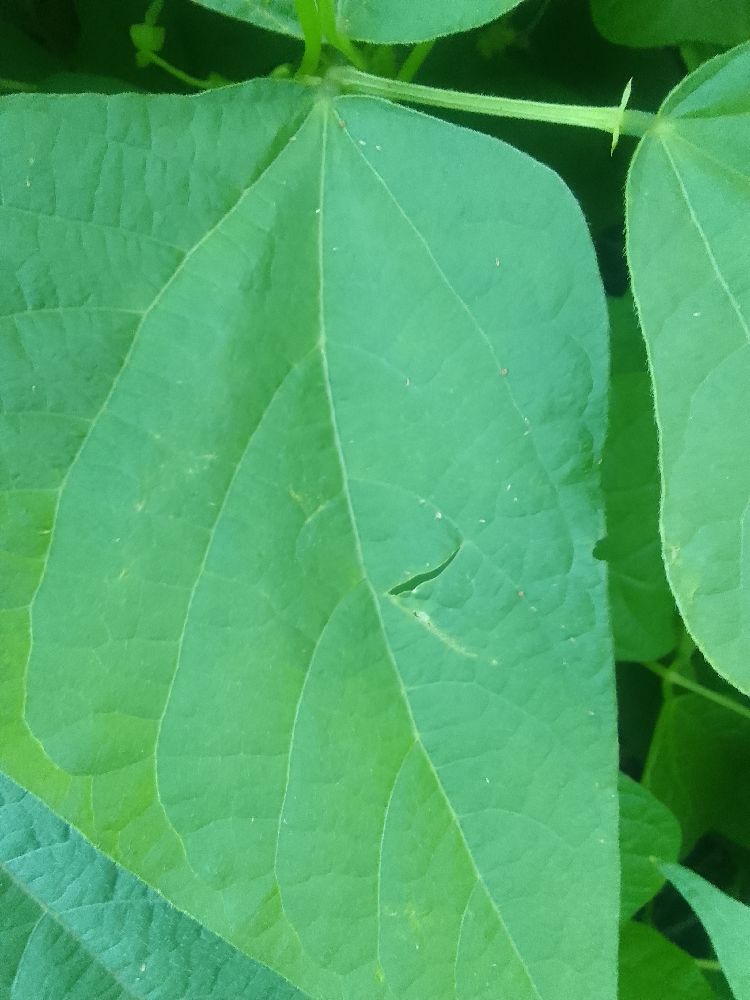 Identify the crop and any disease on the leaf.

common bean, healthy
